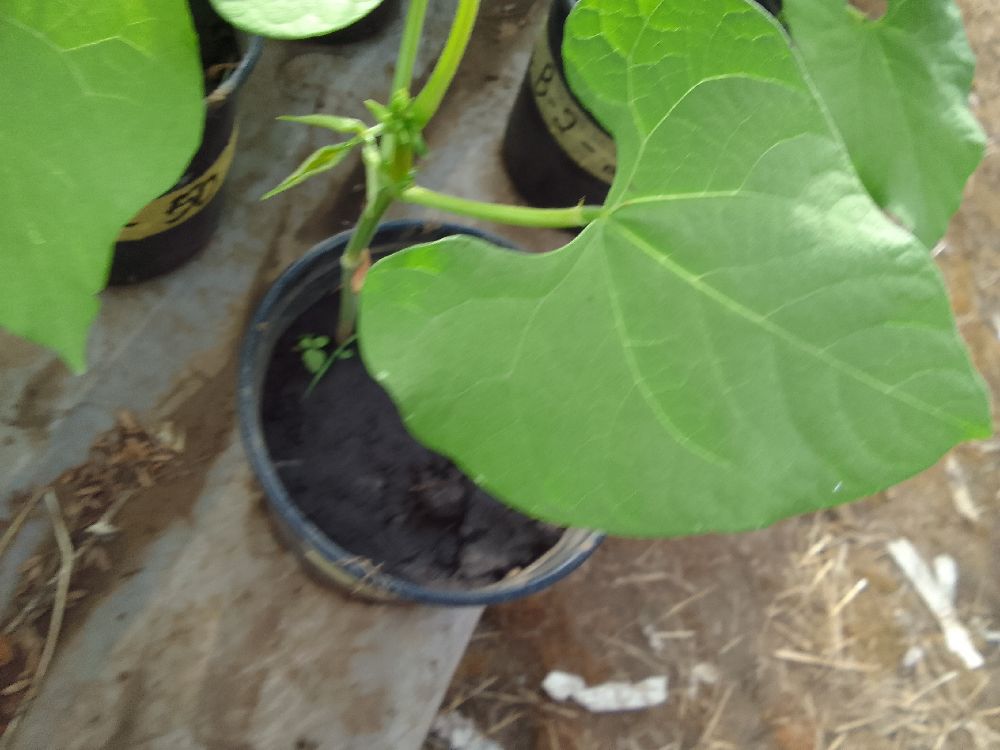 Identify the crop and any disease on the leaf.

common bean, healthy
